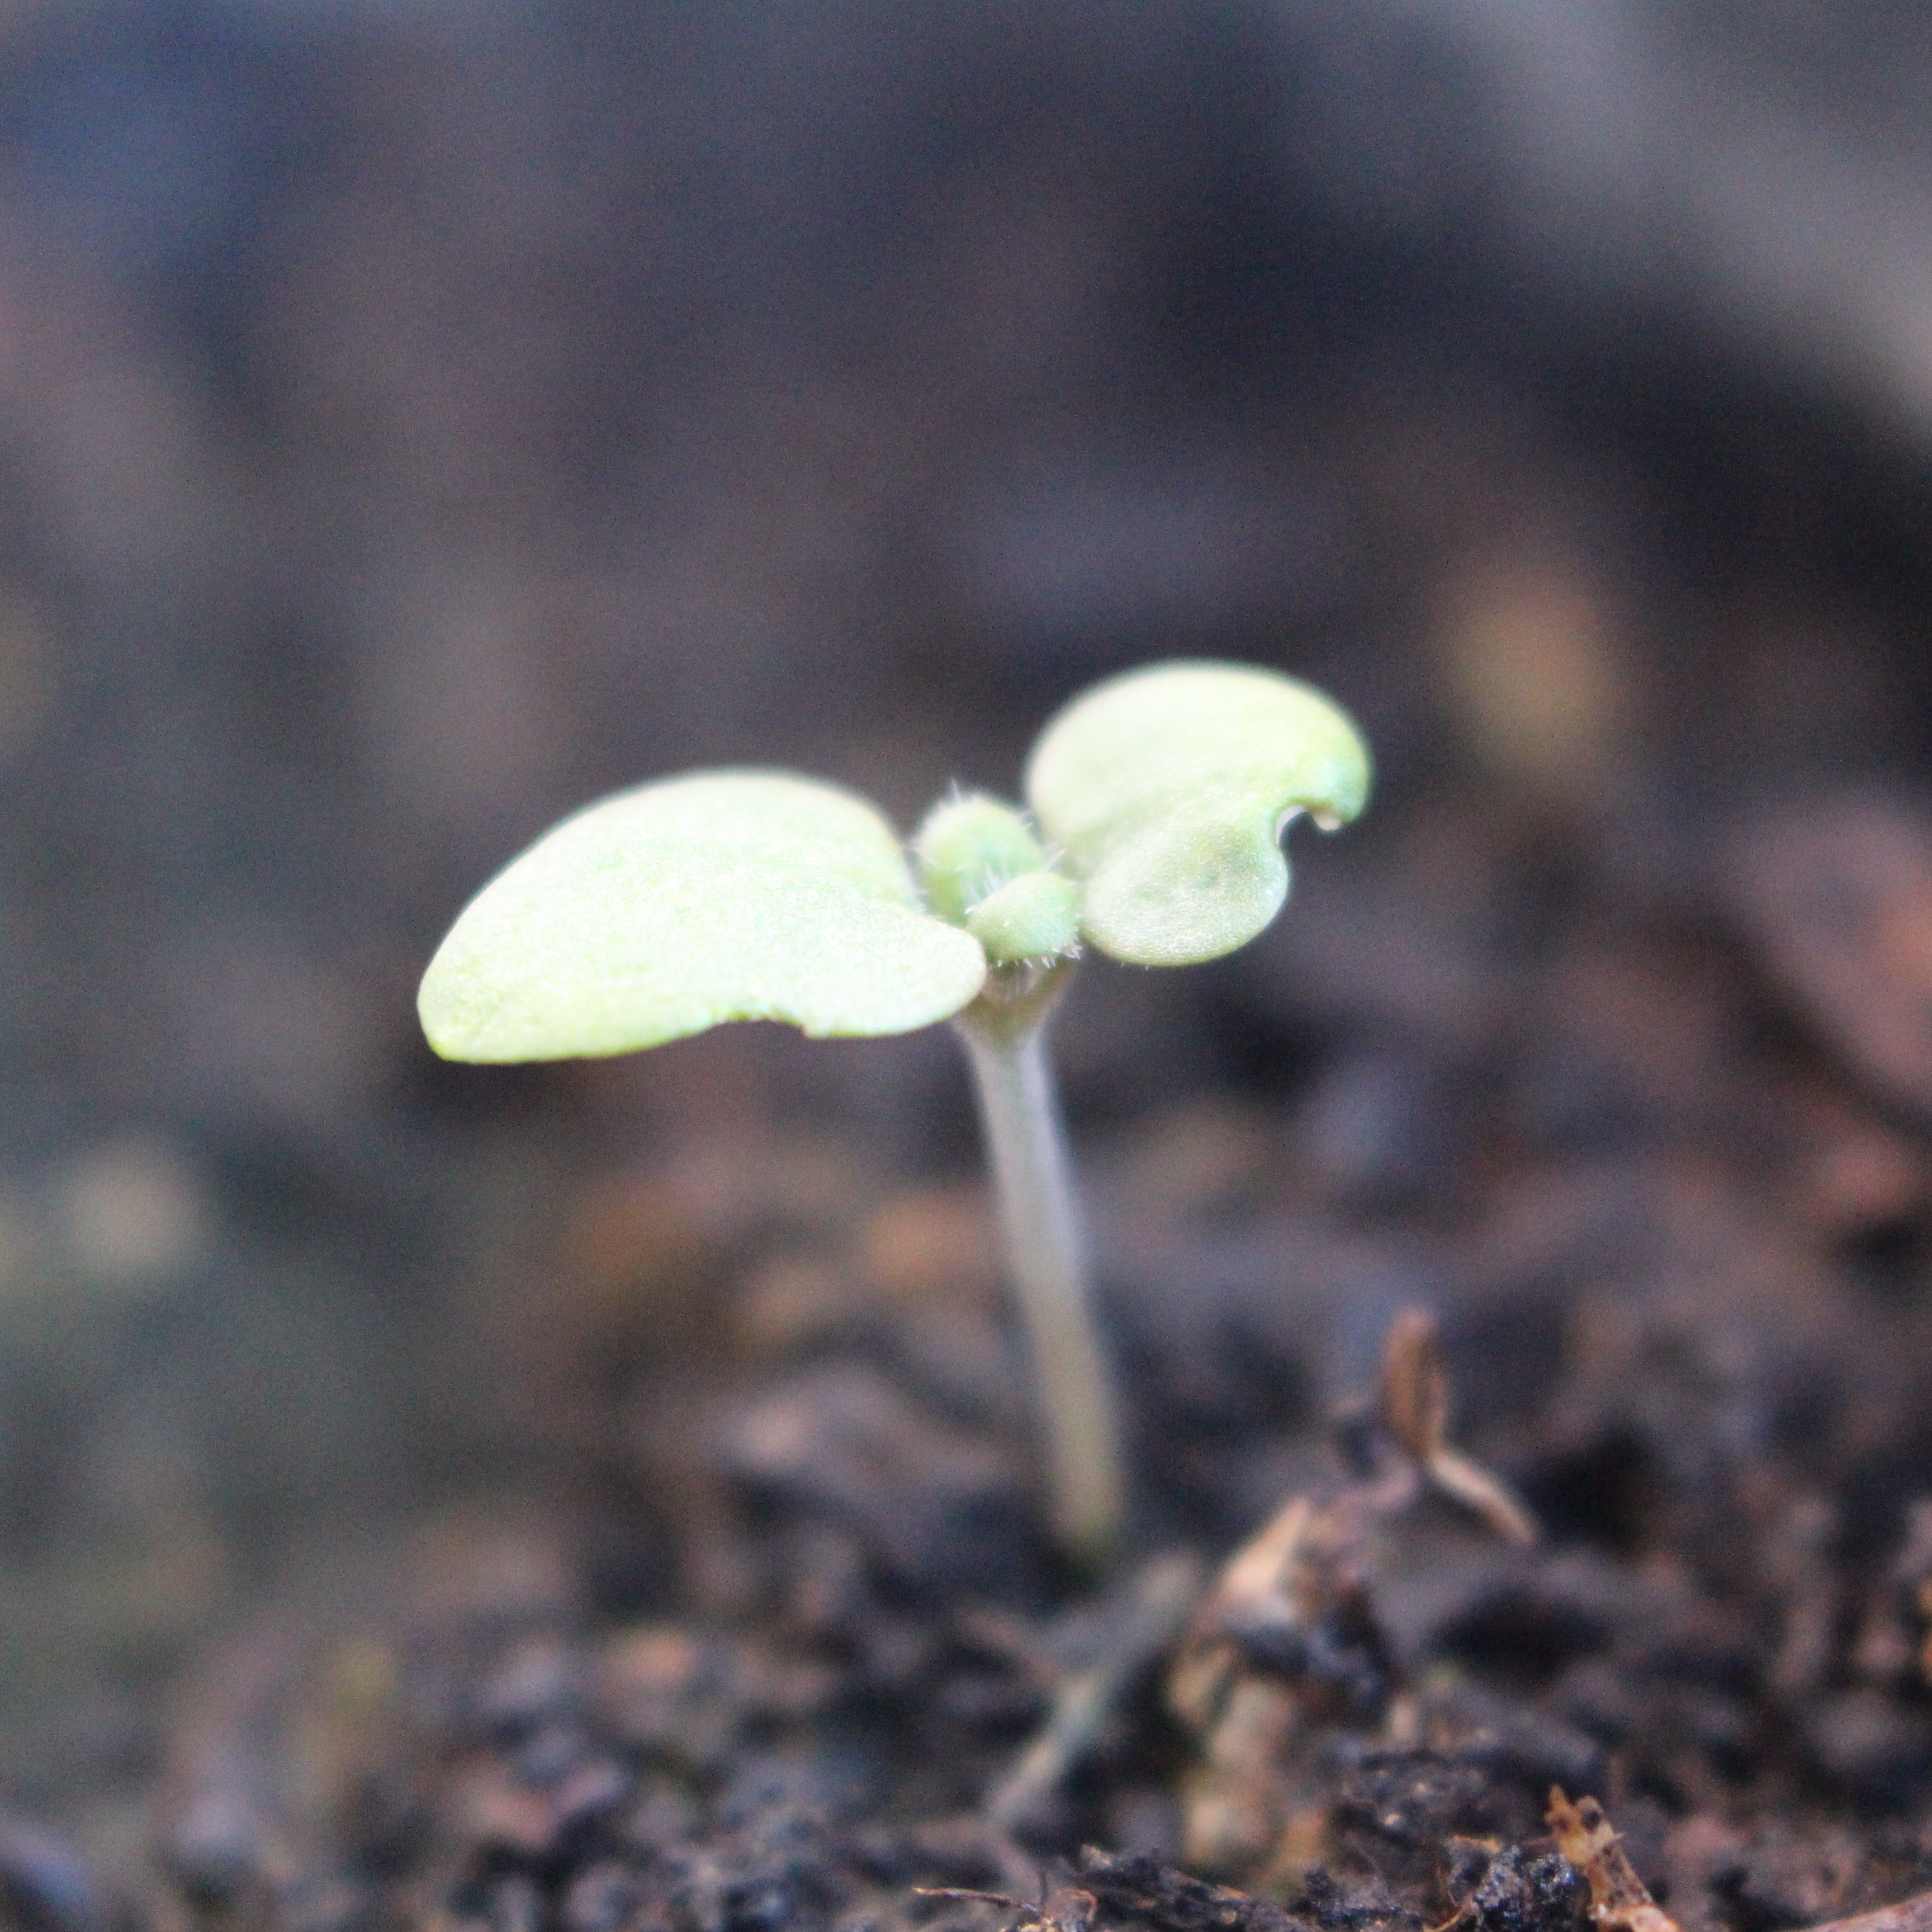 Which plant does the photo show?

Veronica persica
